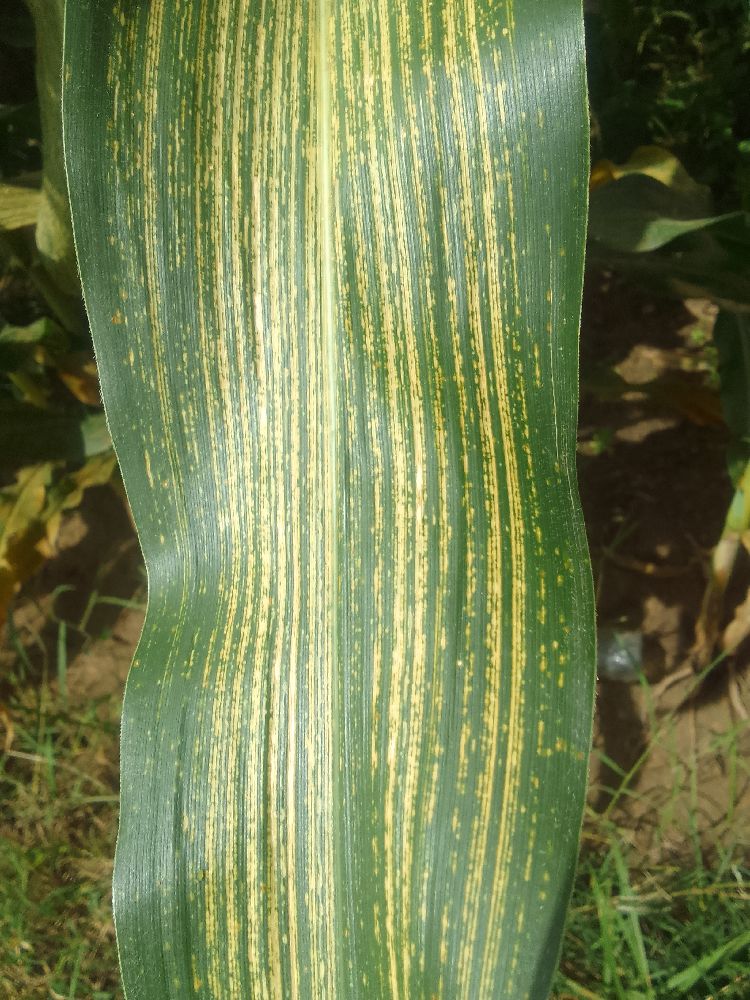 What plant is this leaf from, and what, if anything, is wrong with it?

maize, maize streak virus
